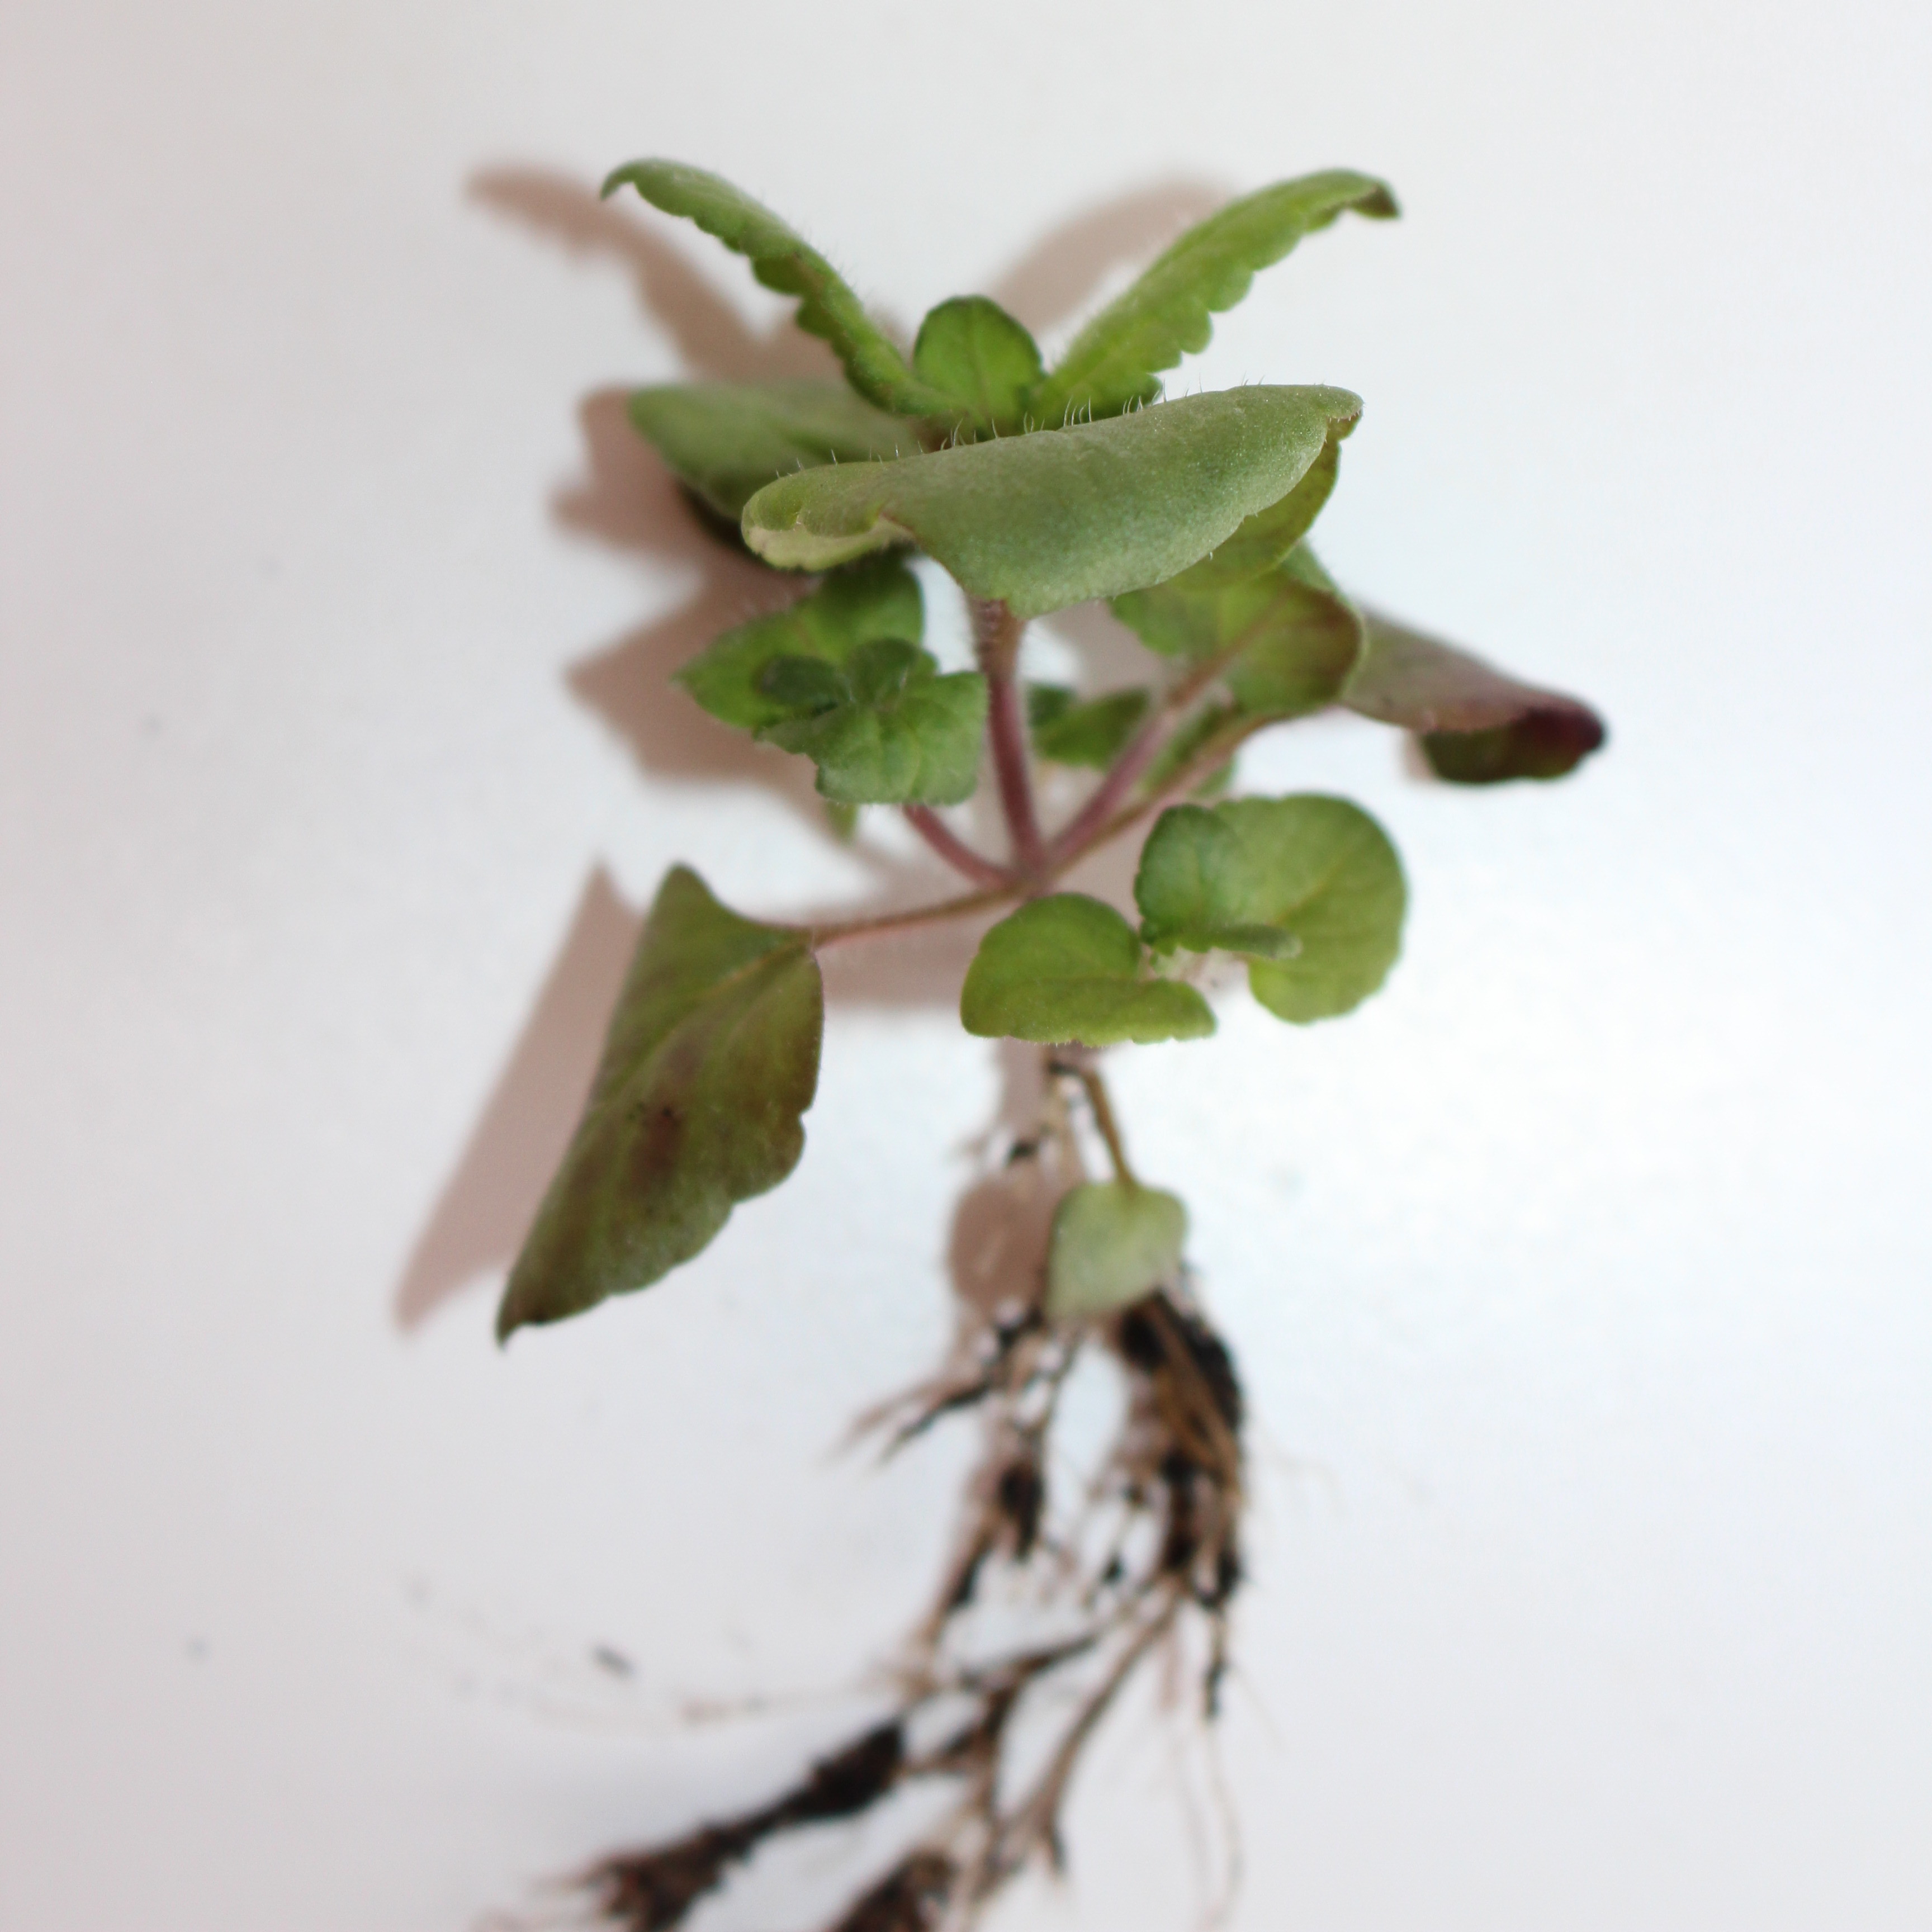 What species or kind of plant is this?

Veronica persica
